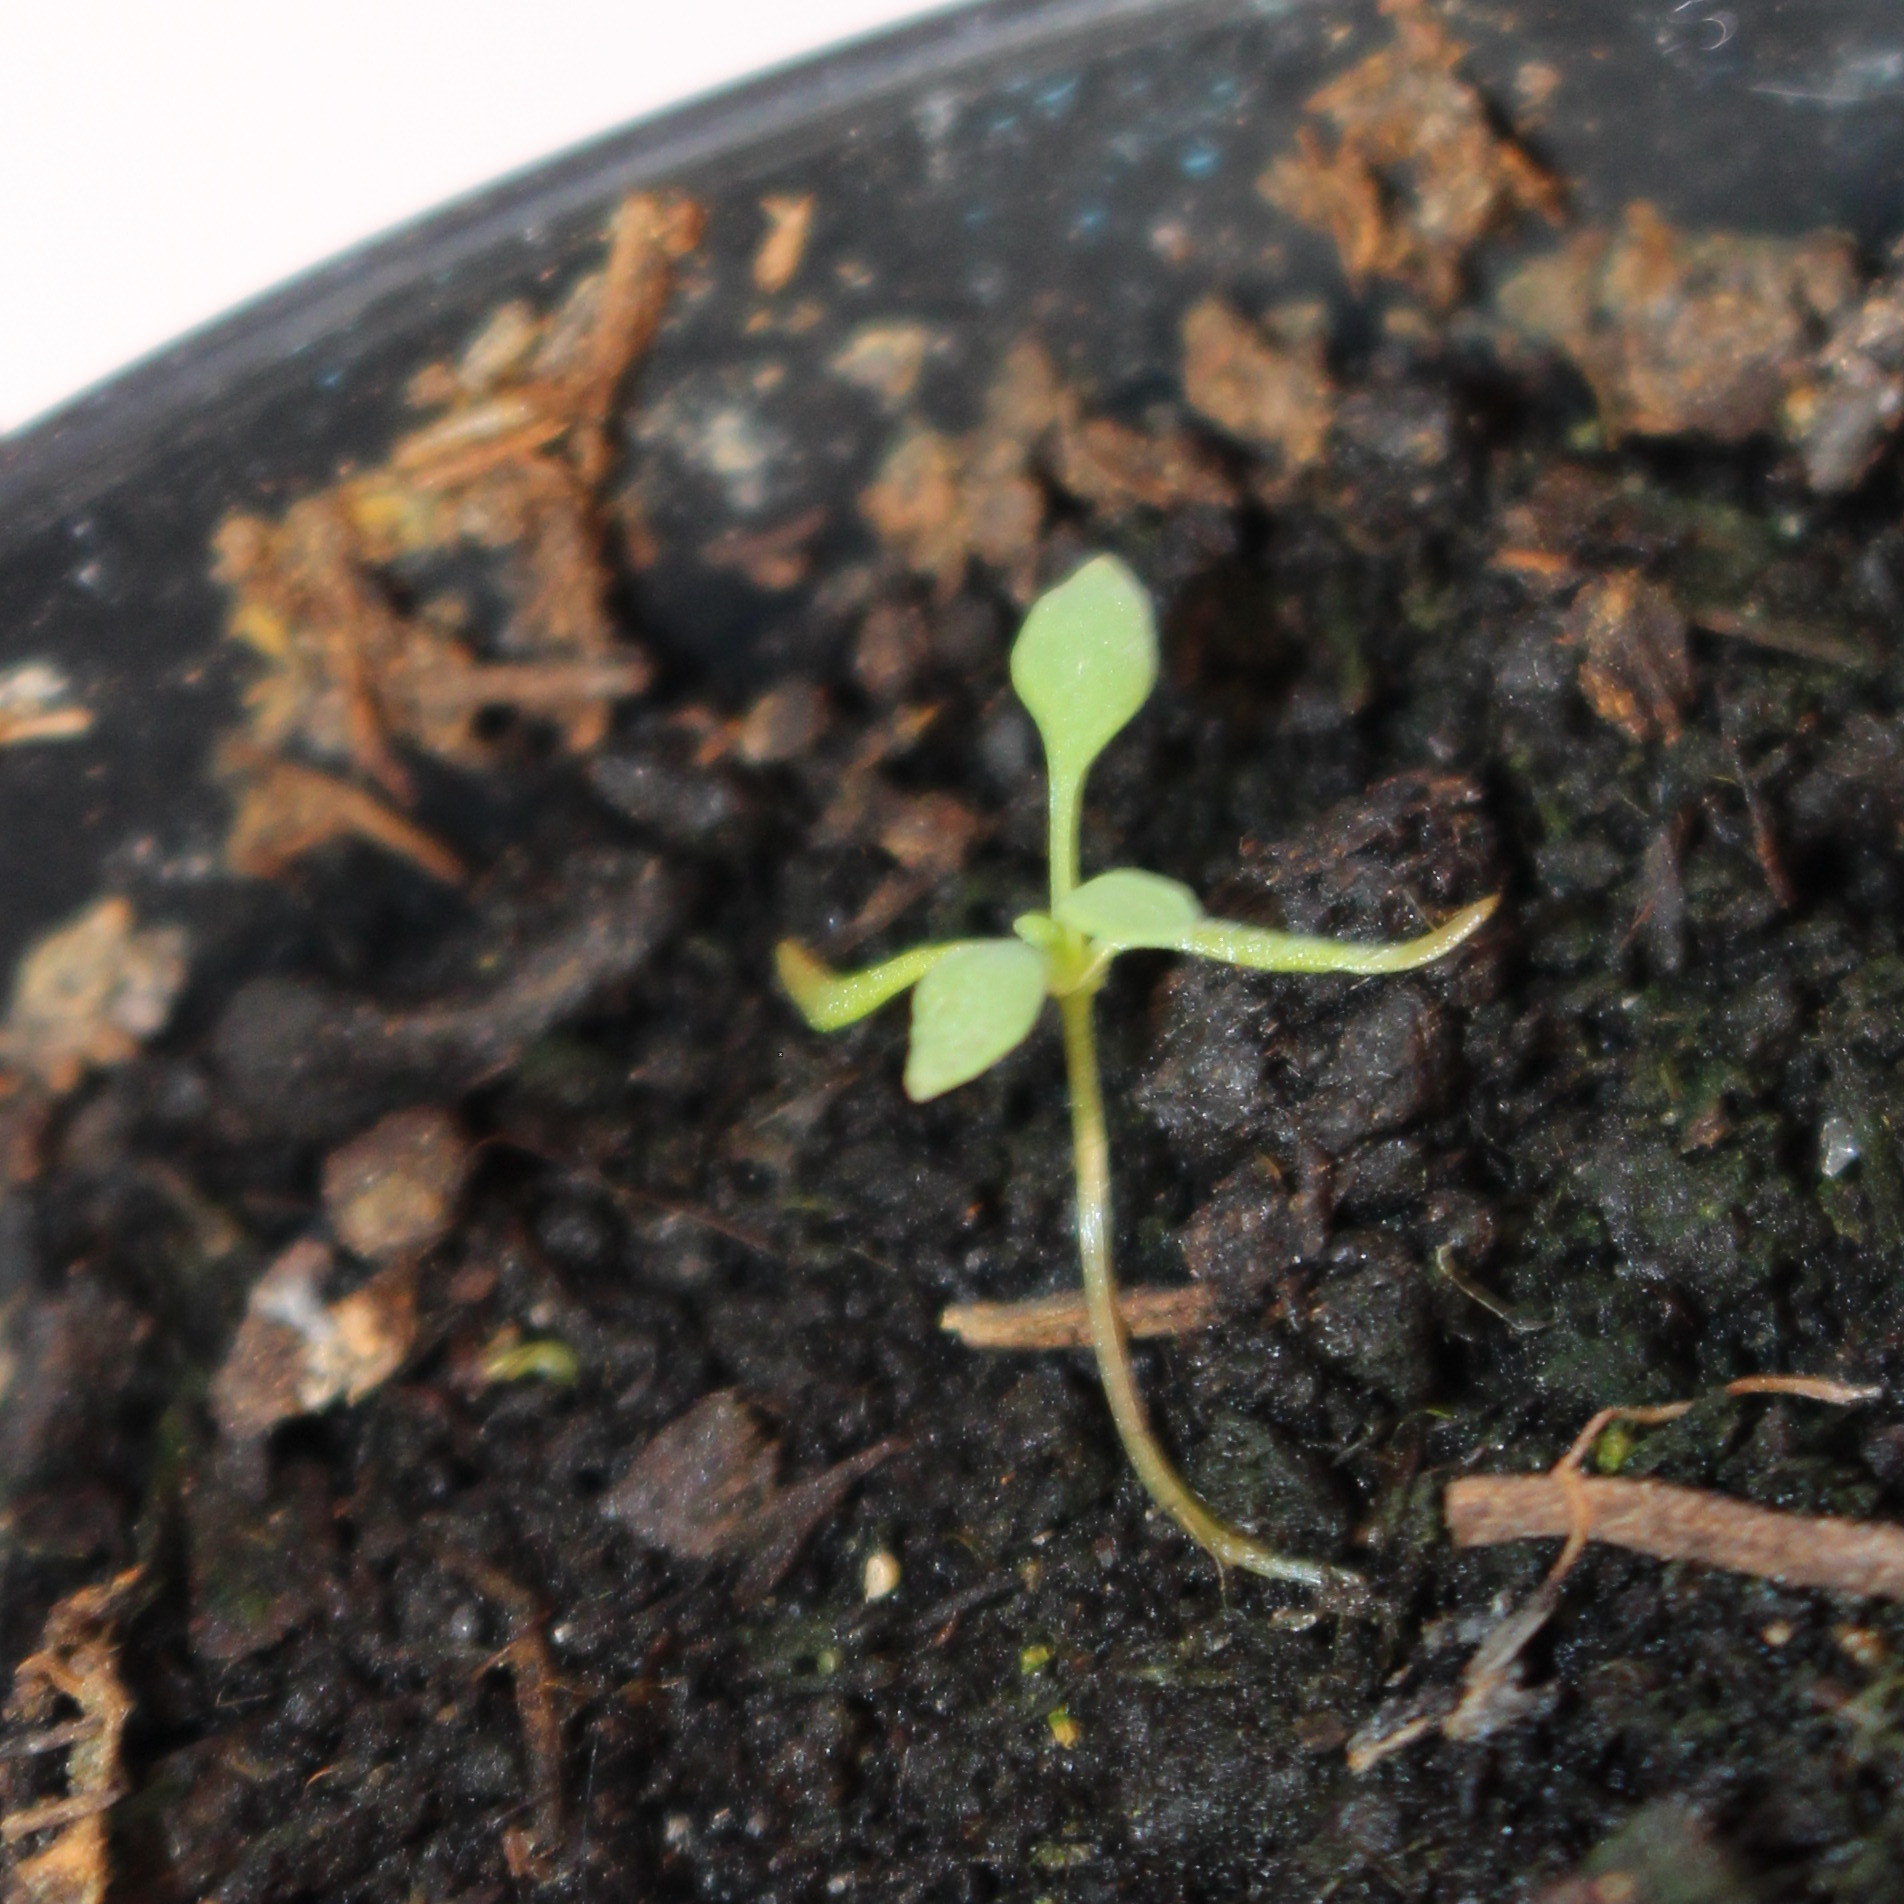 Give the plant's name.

Papaver rhoeas
